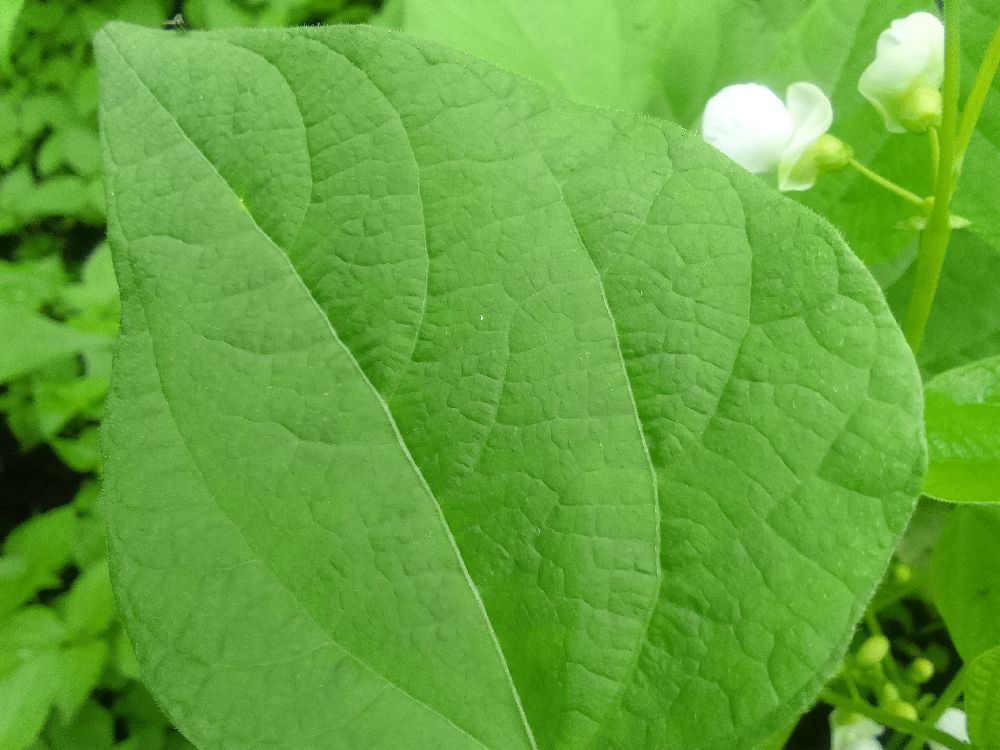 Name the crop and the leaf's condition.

common bean, healthy
